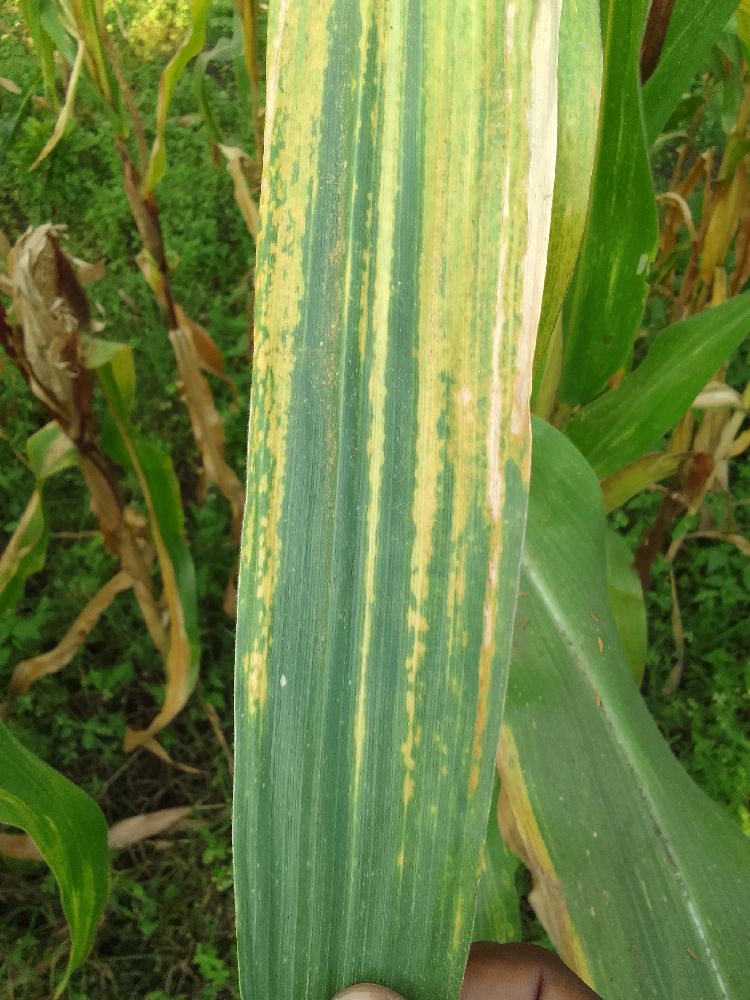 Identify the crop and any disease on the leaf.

maize, maize lethal necrosis
